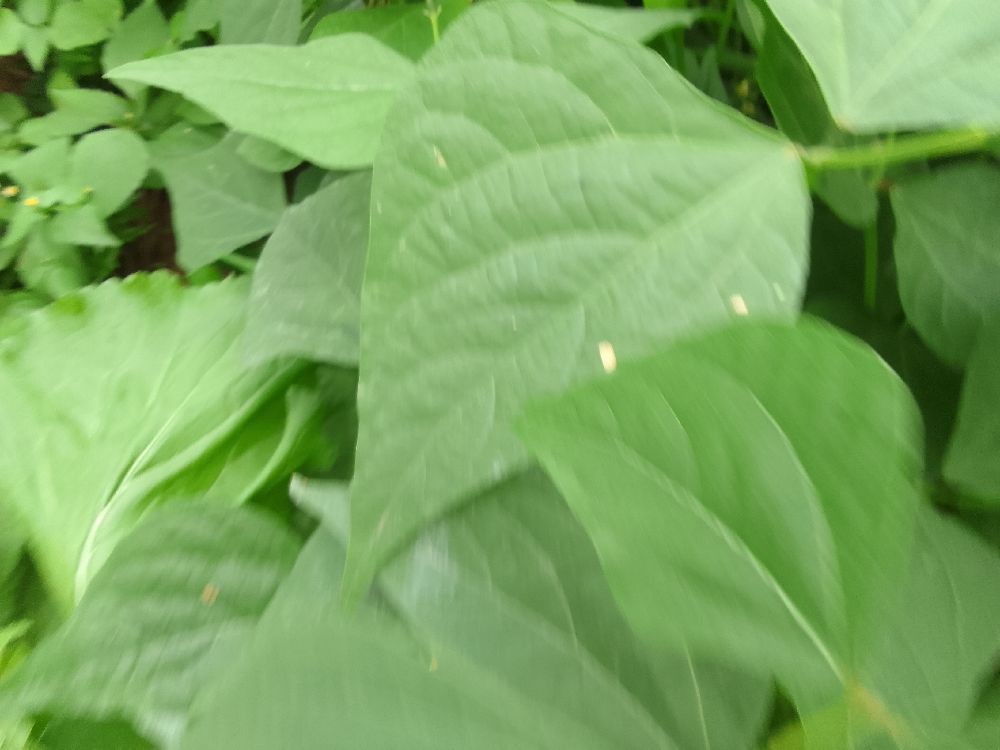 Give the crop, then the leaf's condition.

common bean, healthy
